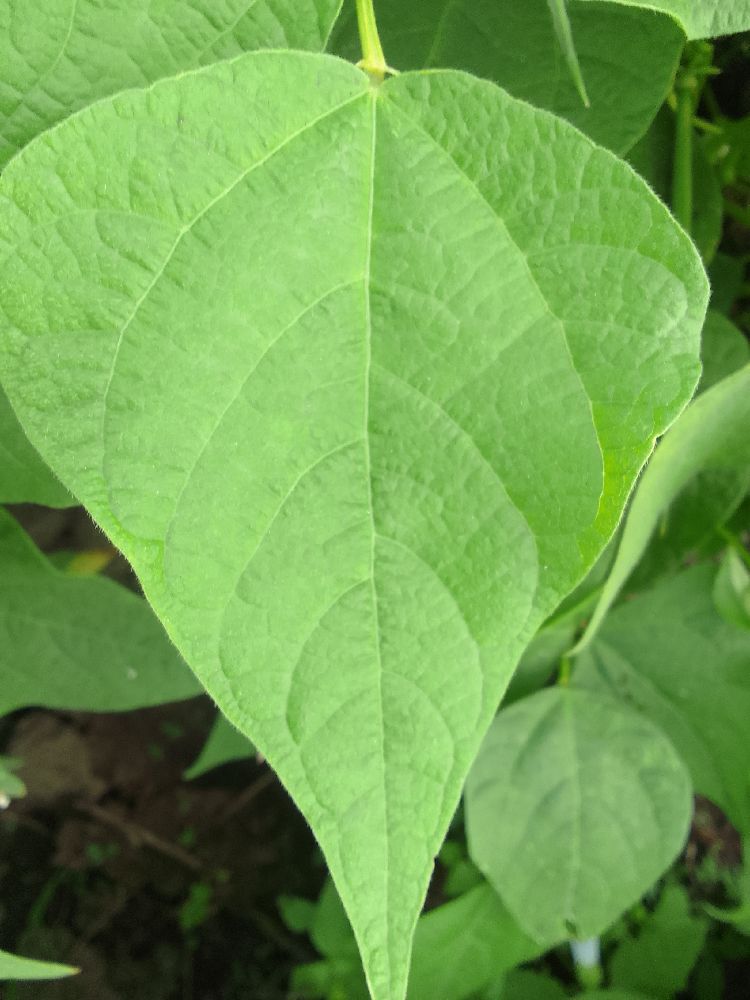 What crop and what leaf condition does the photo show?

common bean, healthy
